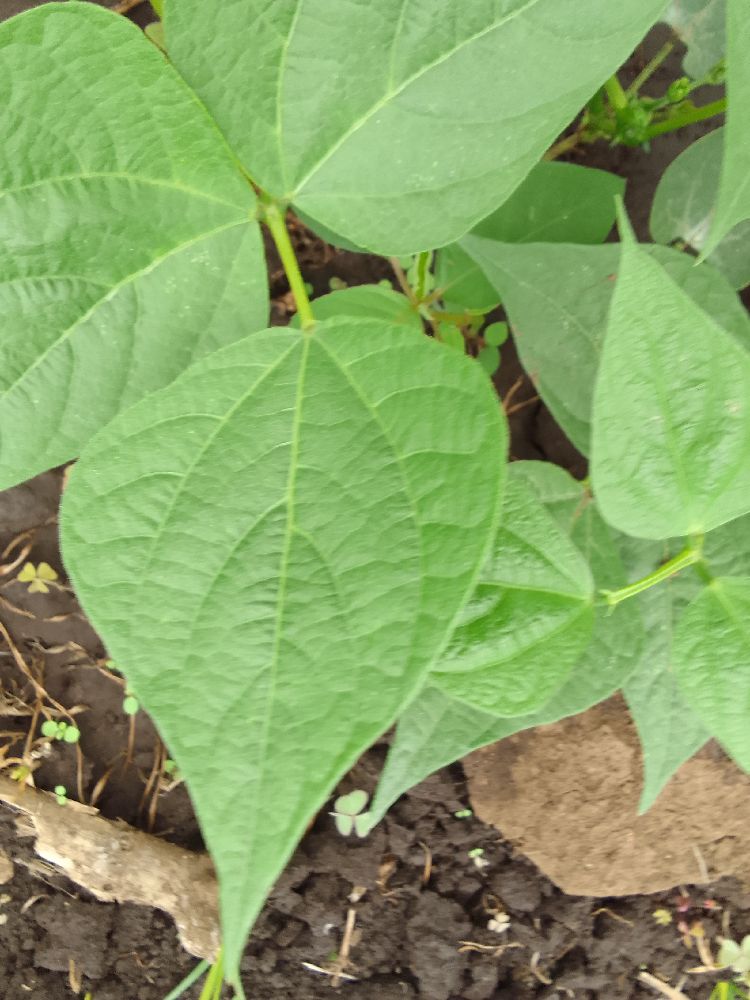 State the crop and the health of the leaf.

common bean, healthy
